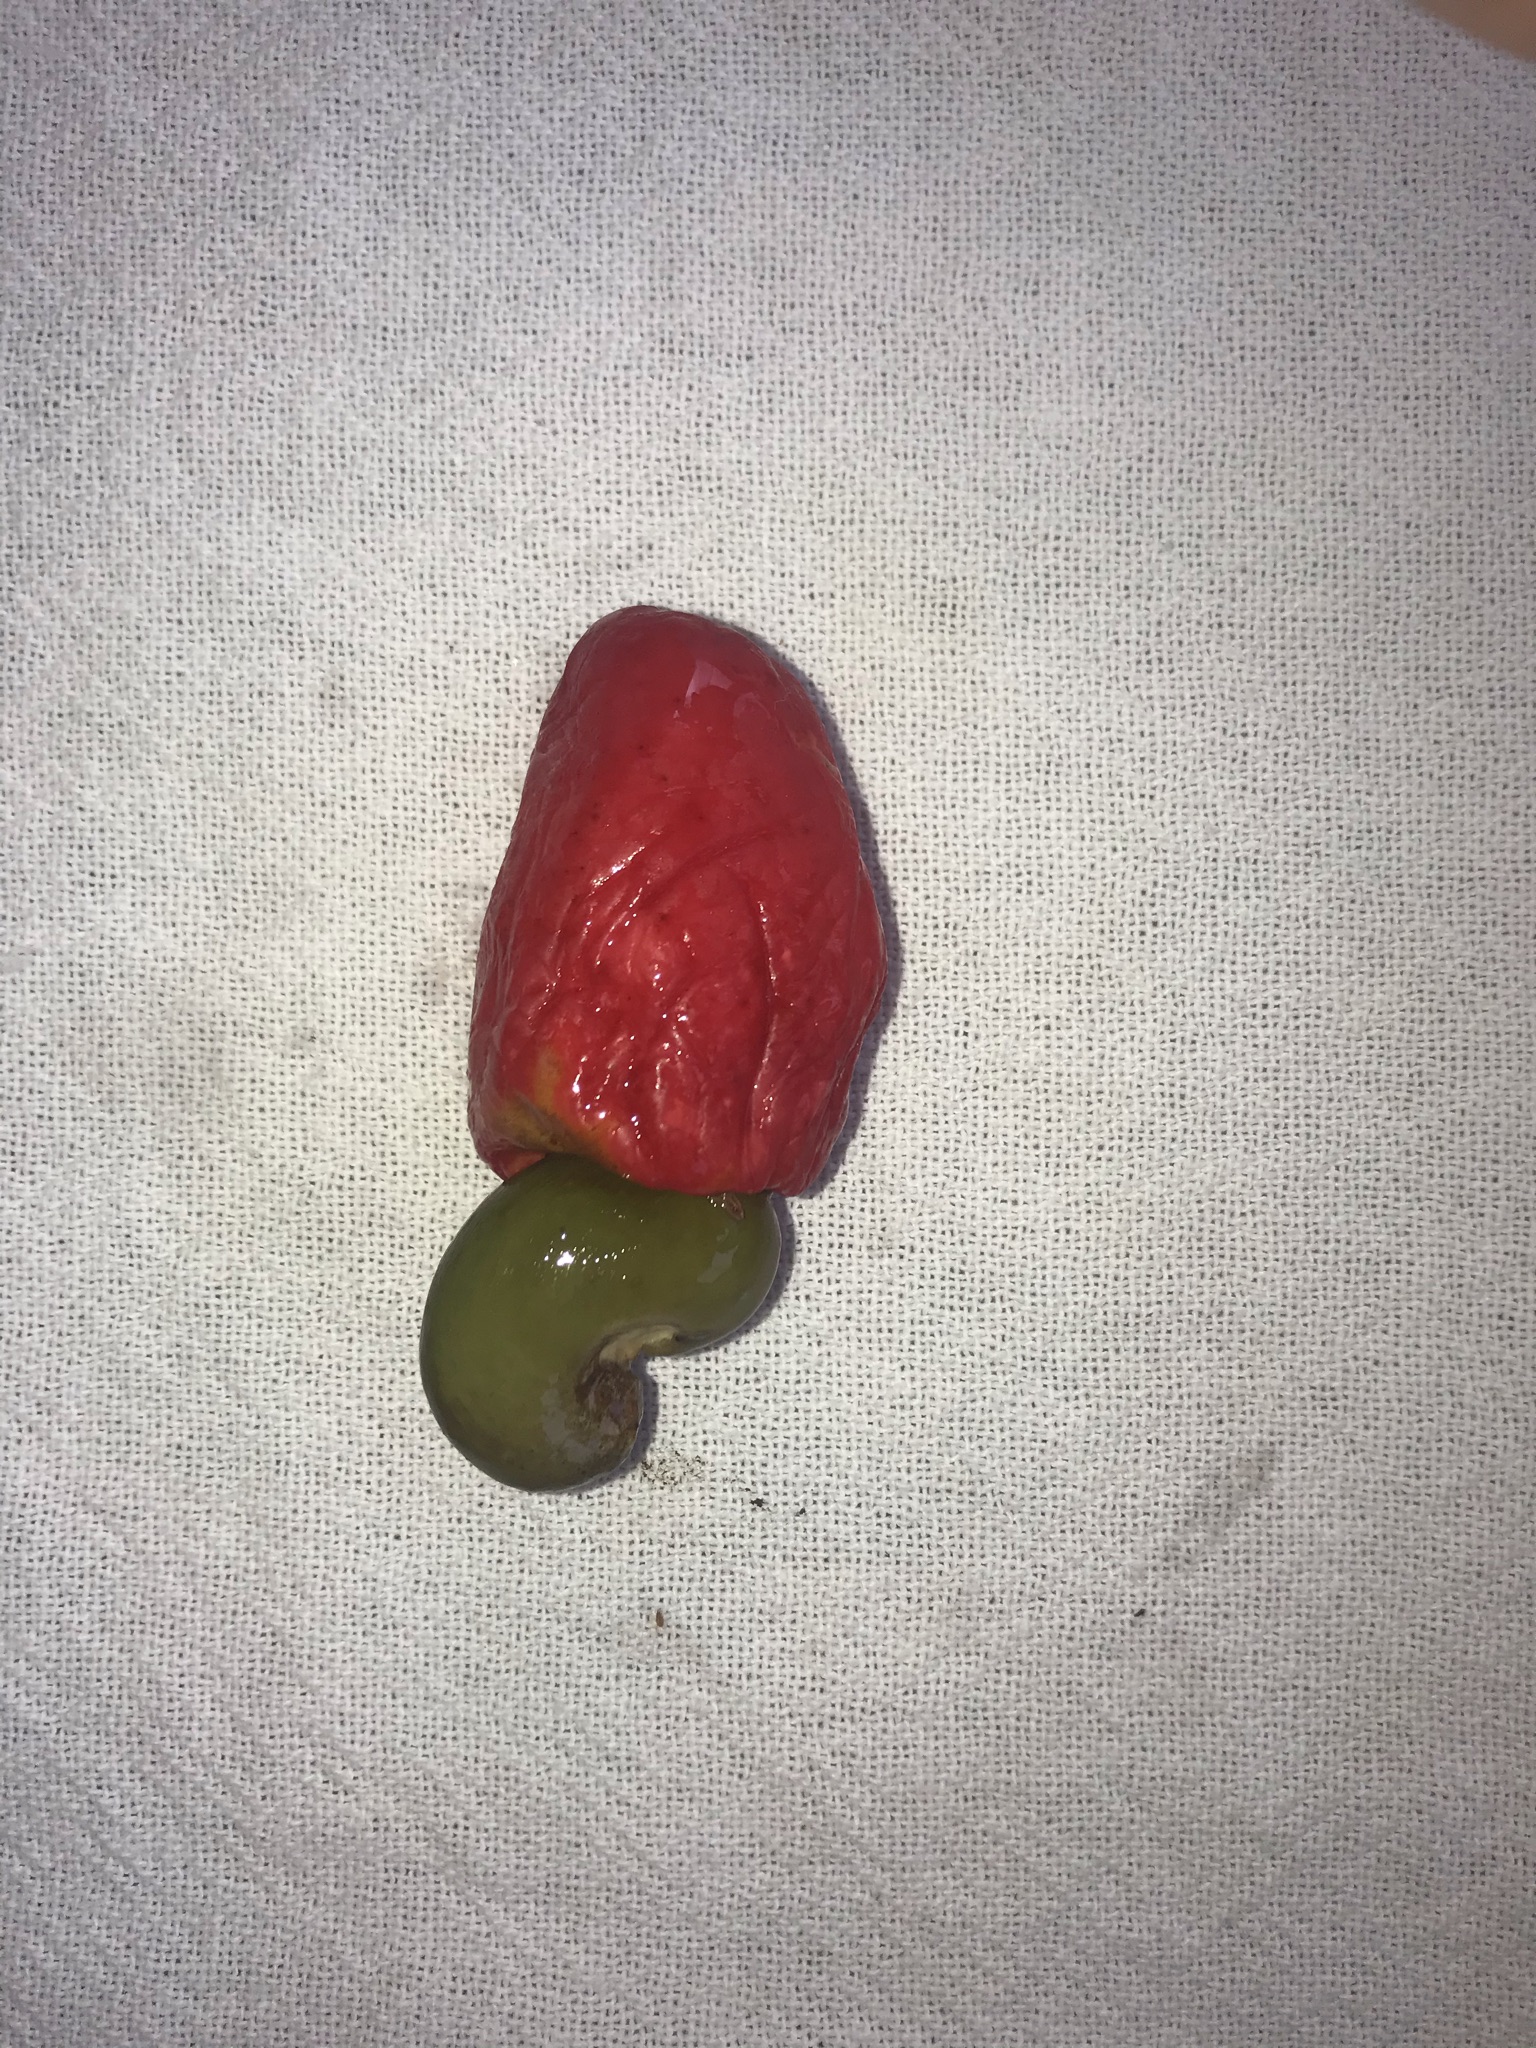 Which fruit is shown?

caju vermelho
